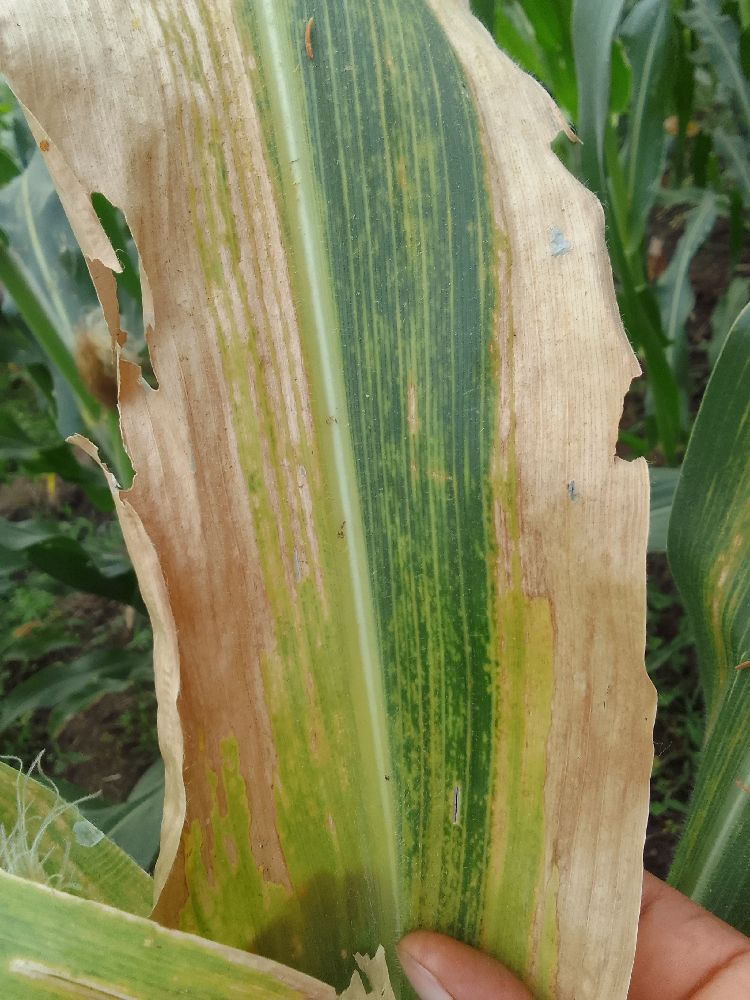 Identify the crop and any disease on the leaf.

maize, maize lethal necrosis
